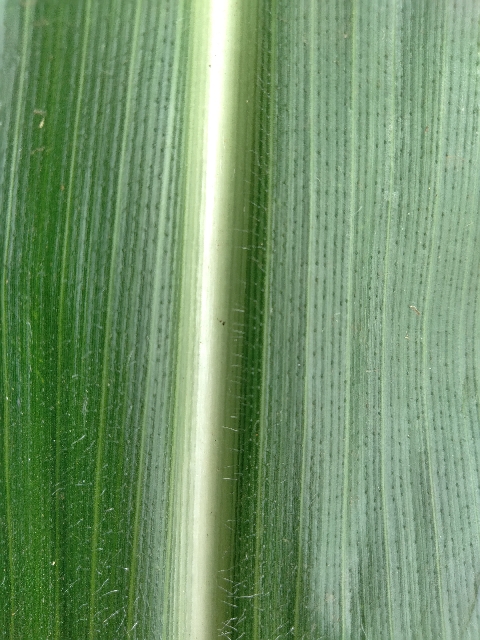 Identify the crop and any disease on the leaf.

maize, healthy
